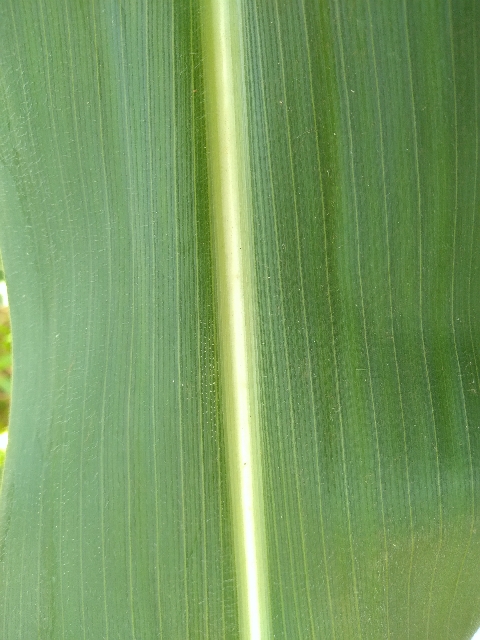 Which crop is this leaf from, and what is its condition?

maize, healthy
